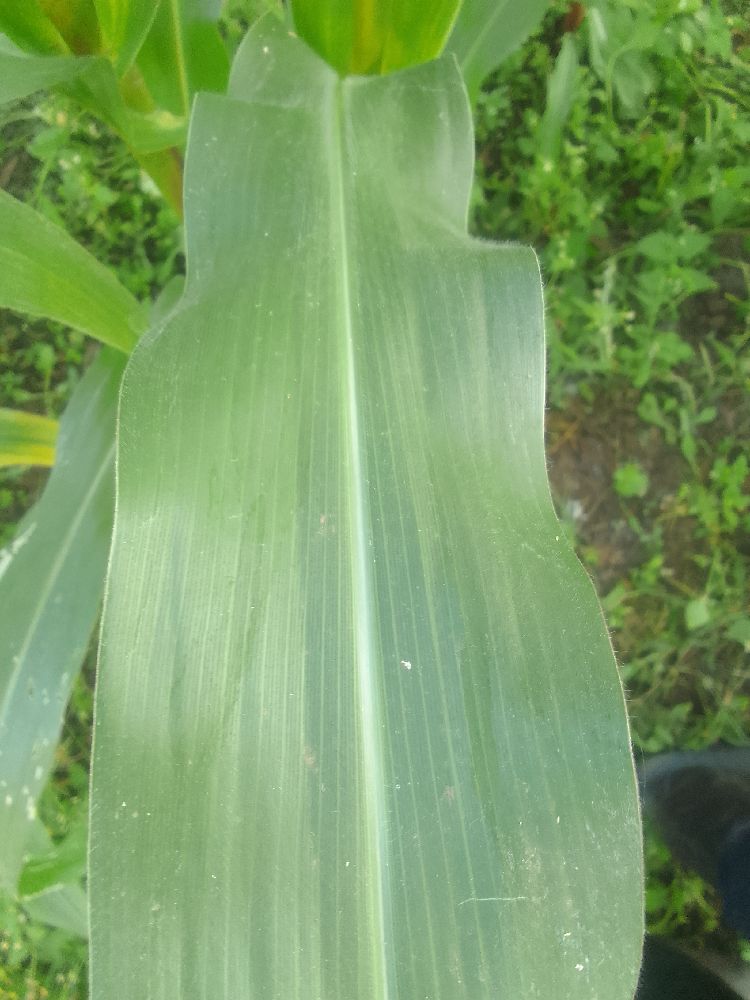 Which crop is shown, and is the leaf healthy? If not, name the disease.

maize, healthy
